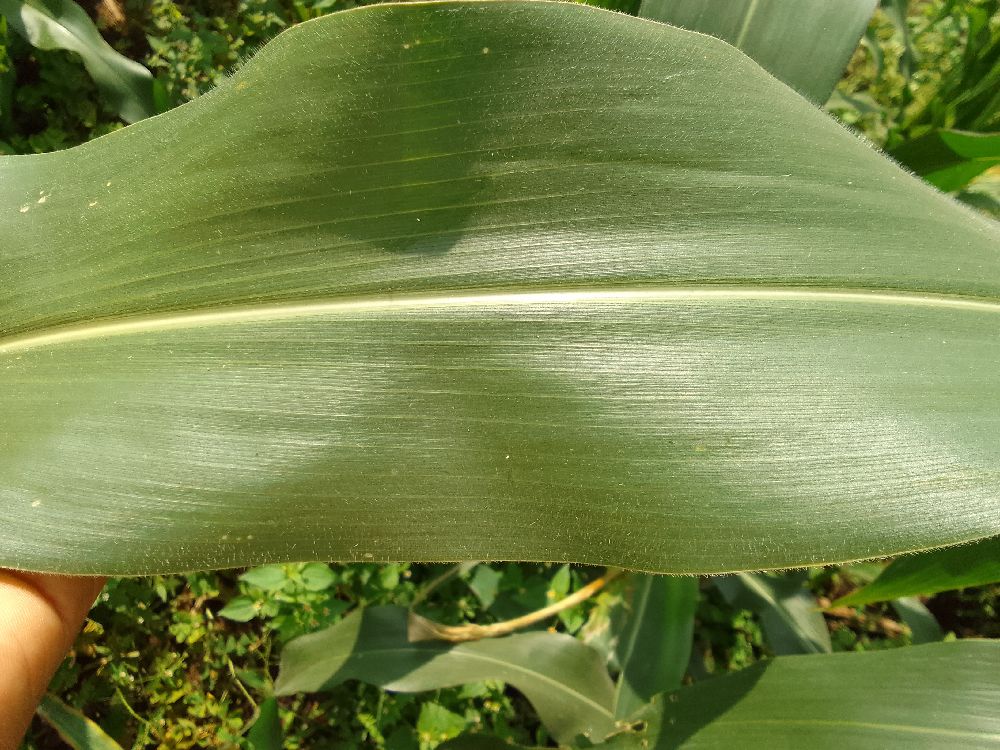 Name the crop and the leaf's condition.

maize, healthy
